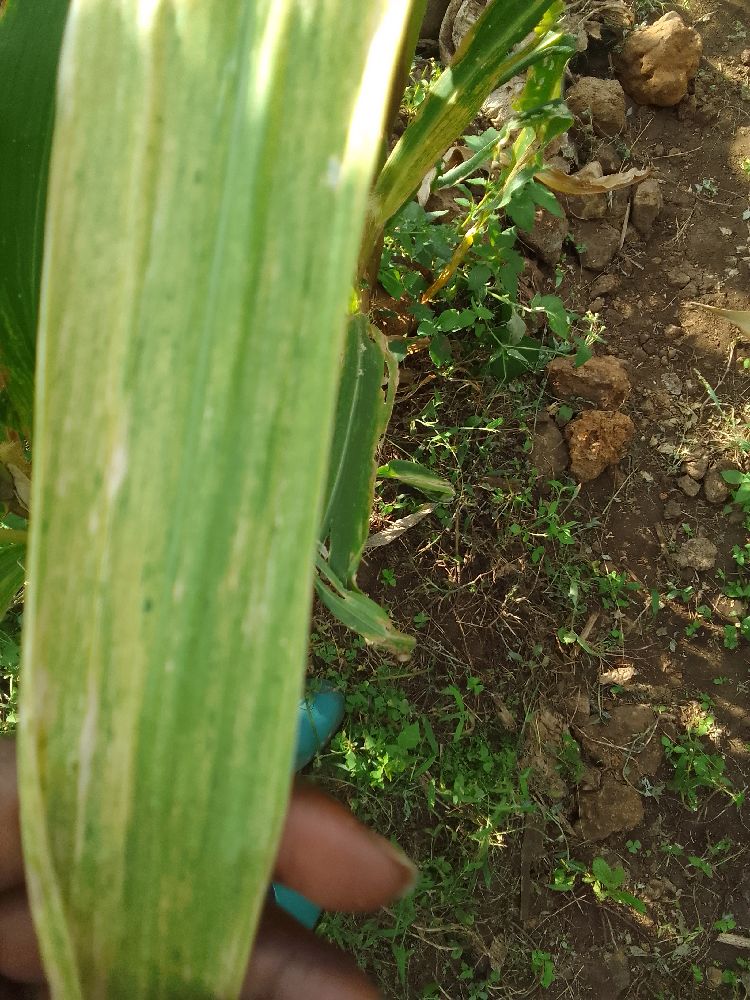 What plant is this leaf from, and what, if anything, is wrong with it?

maize, maize lethal necrosis
